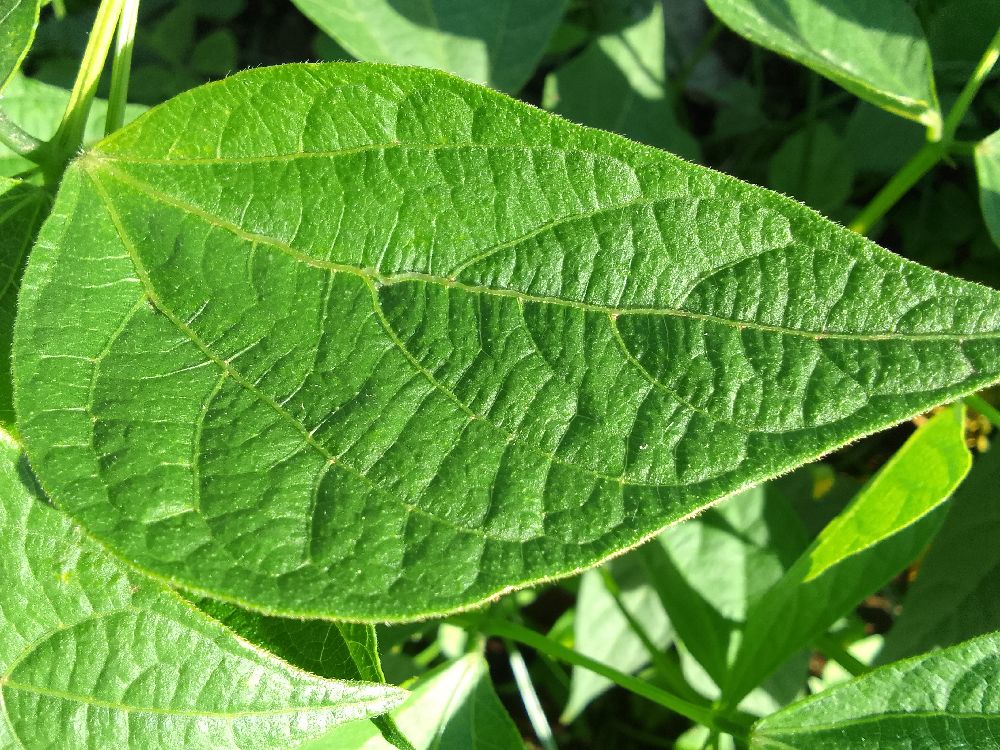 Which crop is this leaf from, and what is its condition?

common bean, healthy
